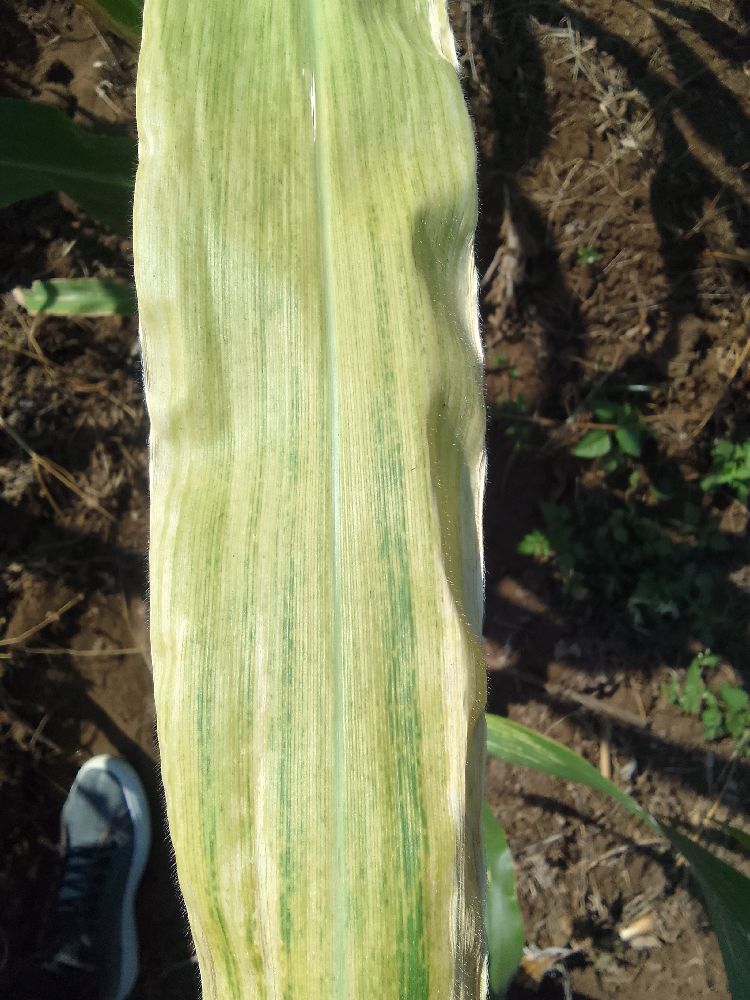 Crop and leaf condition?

maize, maize lethal necrosis
